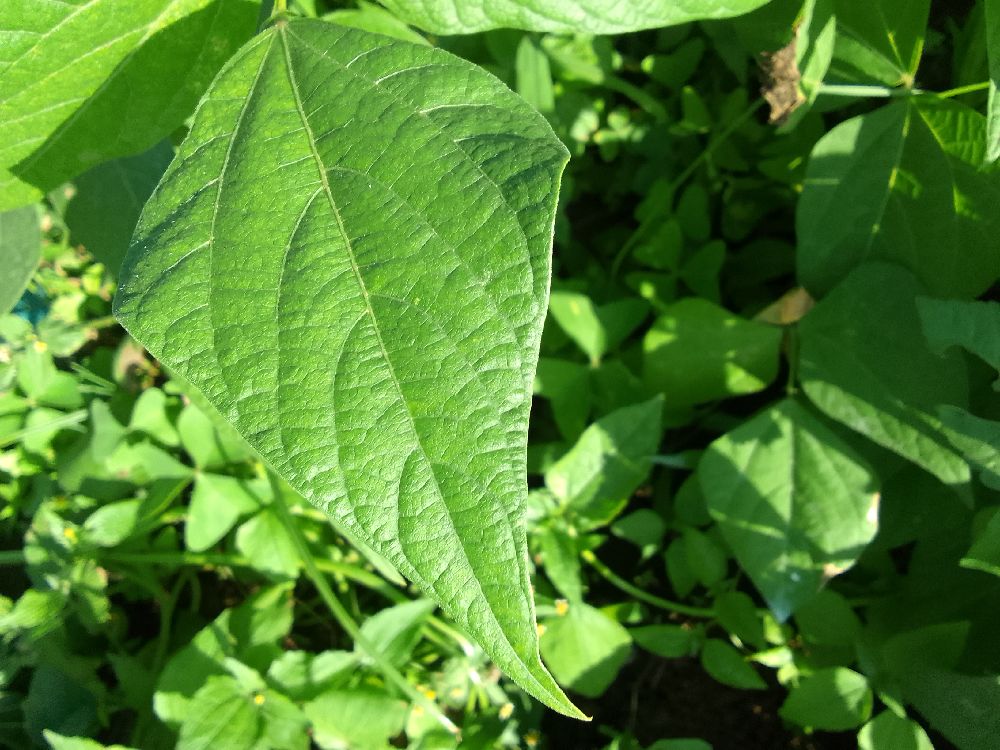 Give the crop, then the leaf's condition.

common bean, healthy
